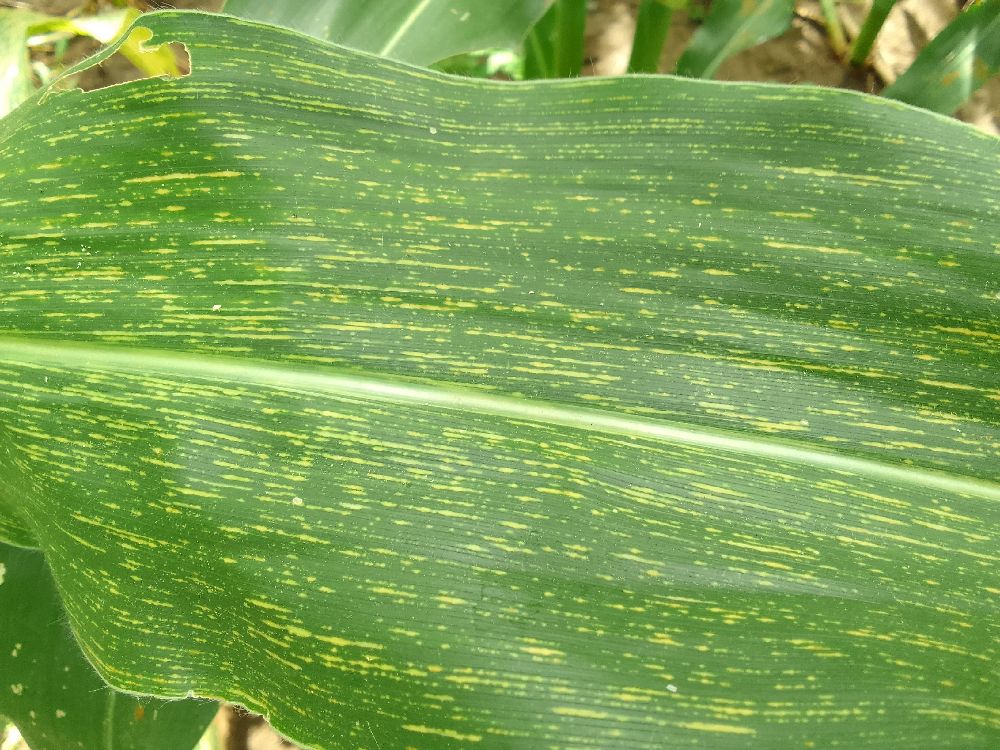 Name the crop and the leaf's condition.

maize, maize streak virus
